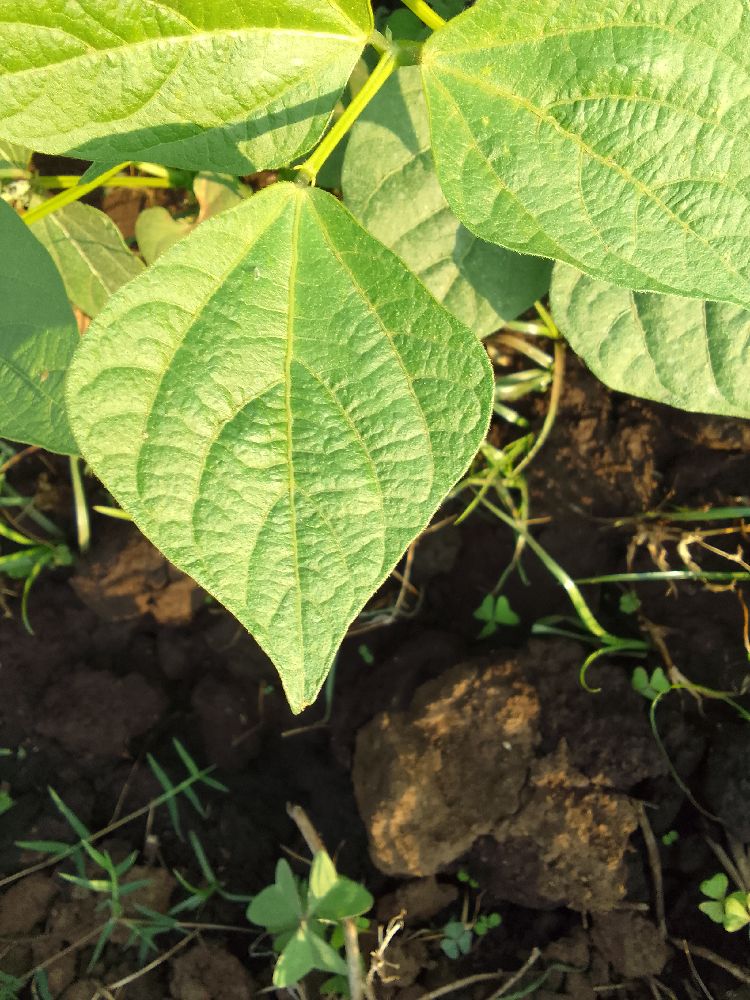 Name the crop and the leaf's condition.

common bean, healthy
